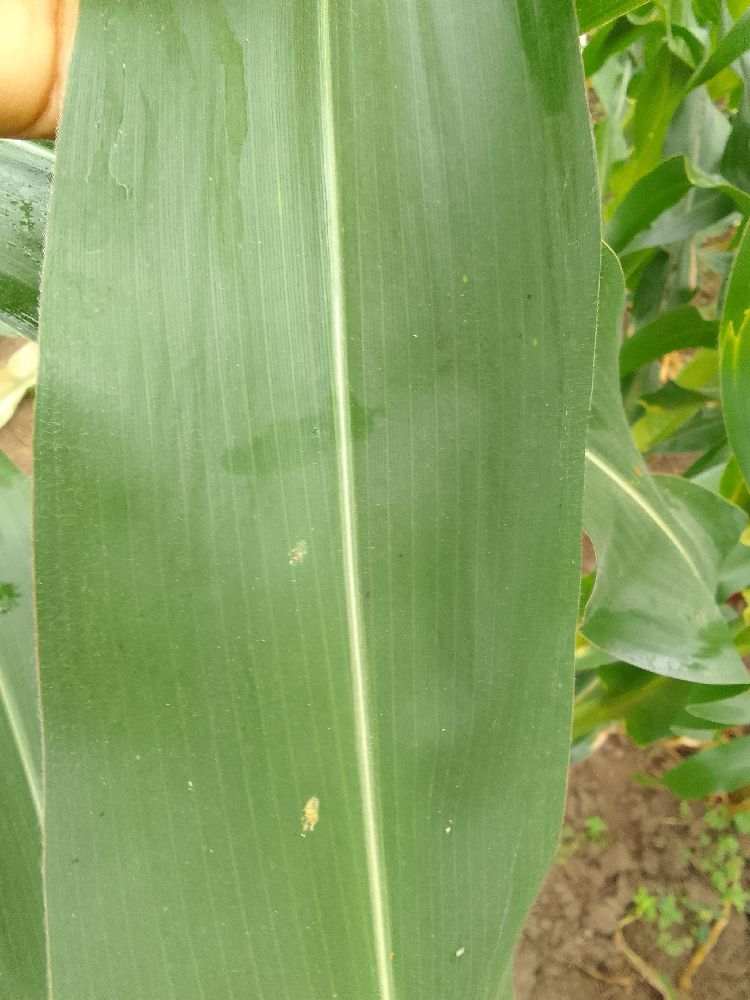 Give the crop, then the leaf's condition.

maize, healthy
